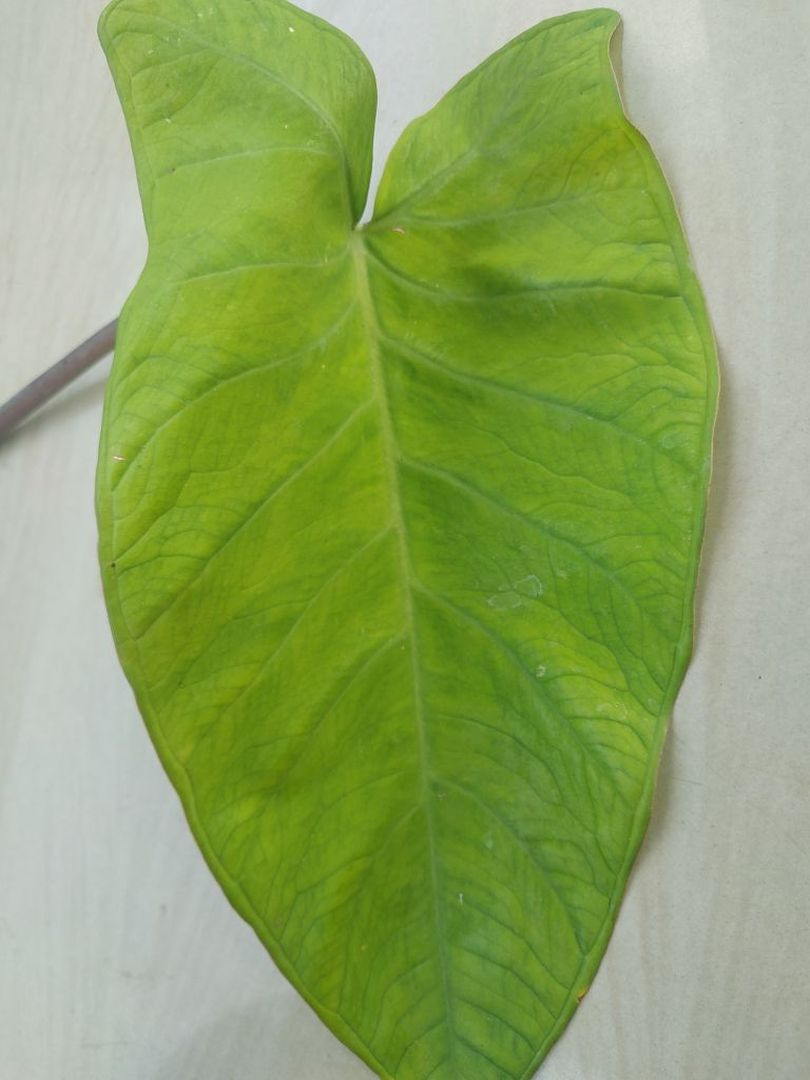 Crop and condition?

taro, mosaic
